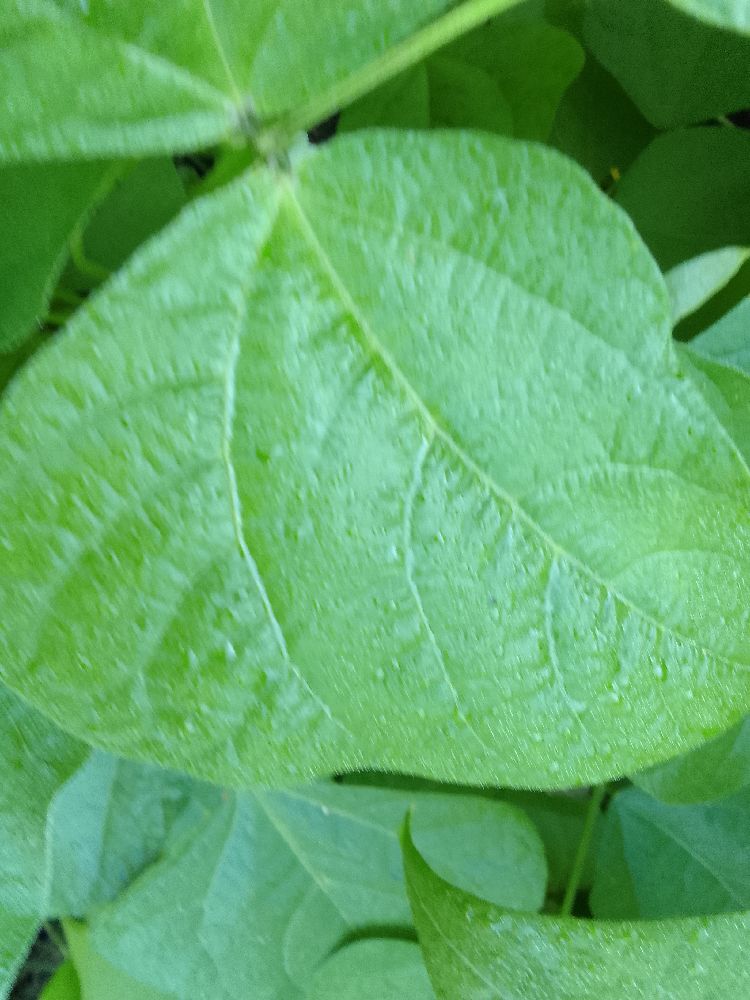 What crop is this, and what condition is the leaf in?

common bean, healthy
